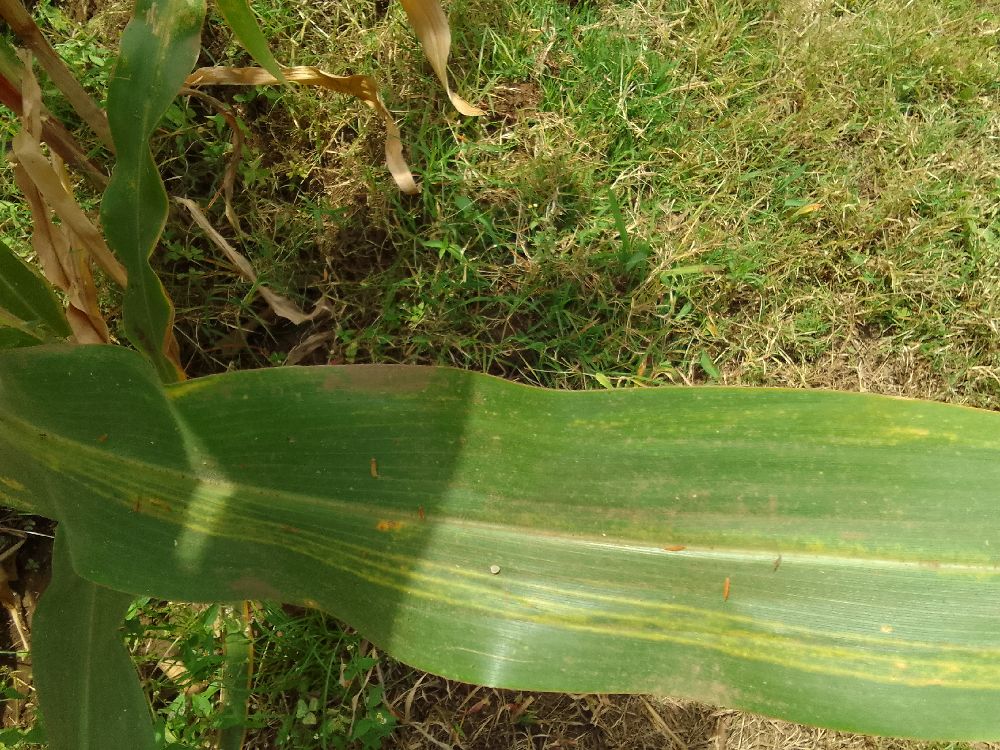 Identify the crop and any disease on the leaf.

maize, maize lethal necrosis
